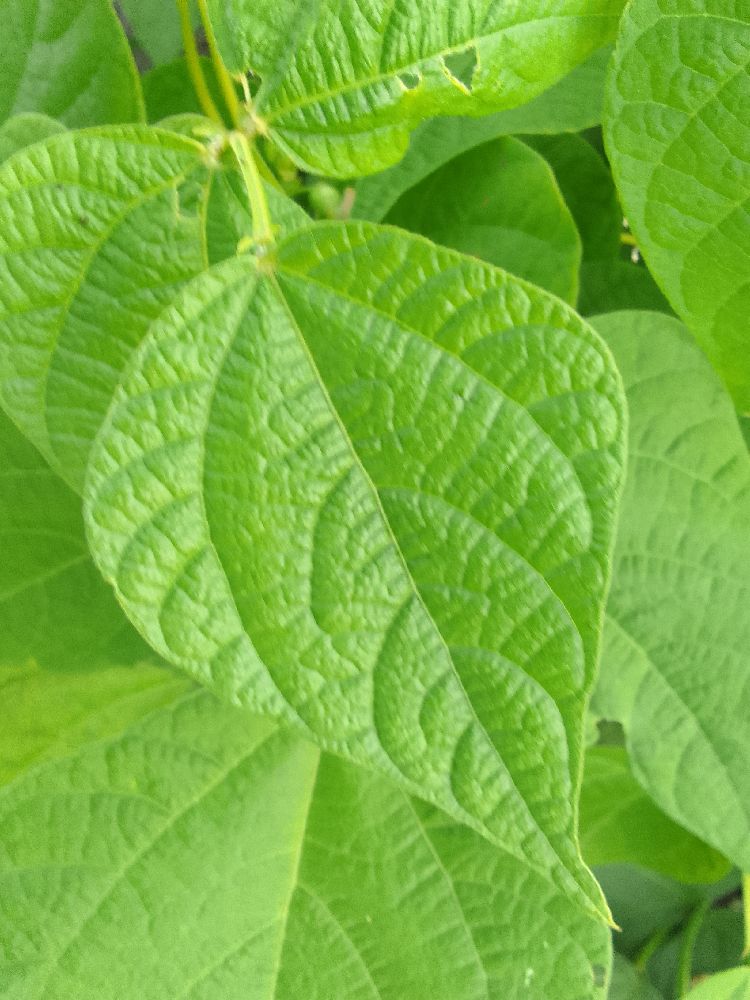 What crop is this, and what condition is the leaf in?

common bean, healthy
